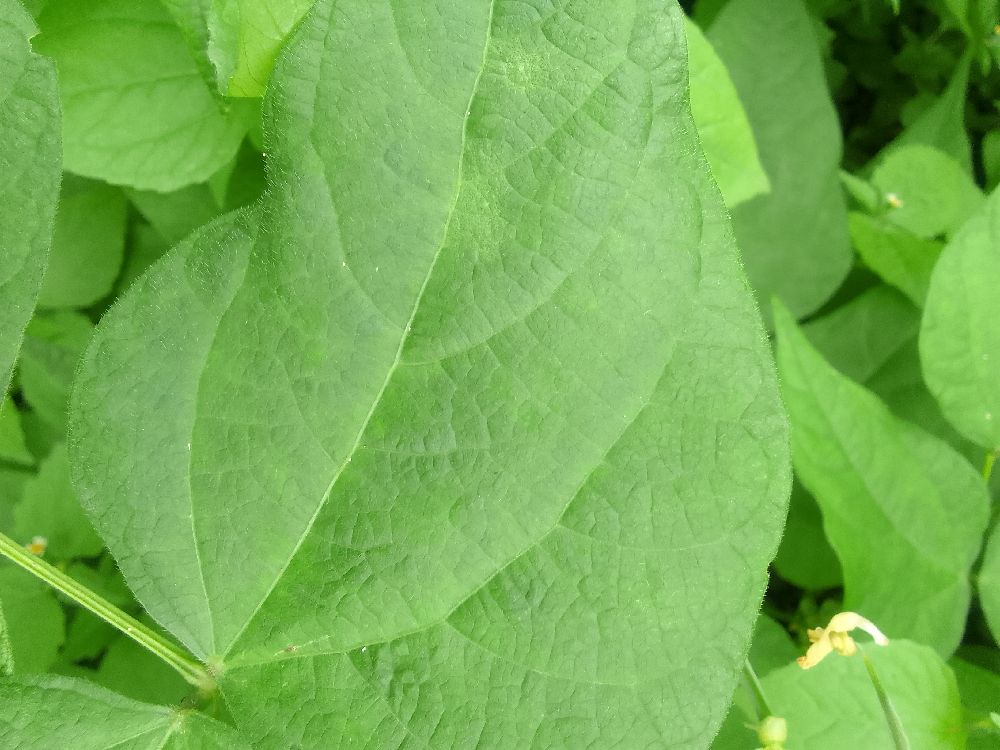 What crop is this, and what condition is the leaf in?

common bean, healthy
